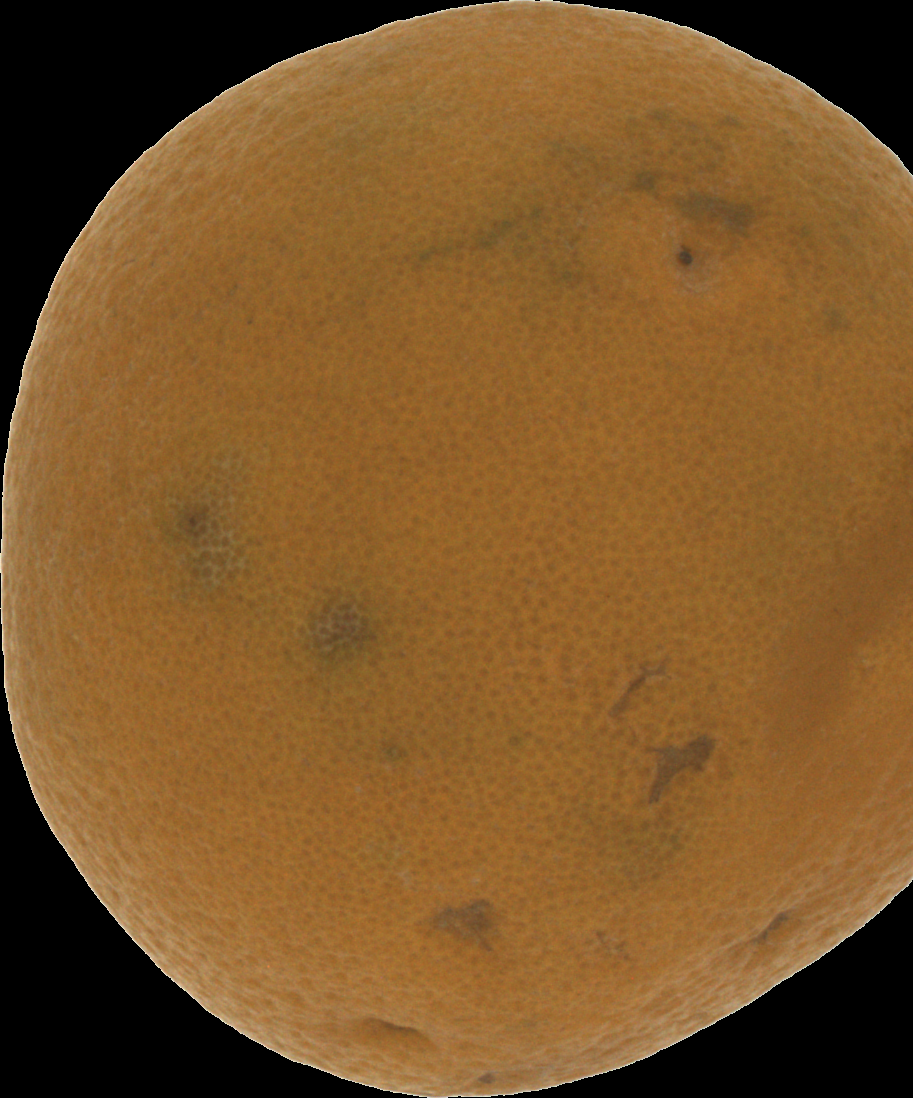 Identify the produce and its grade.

orange, bad
